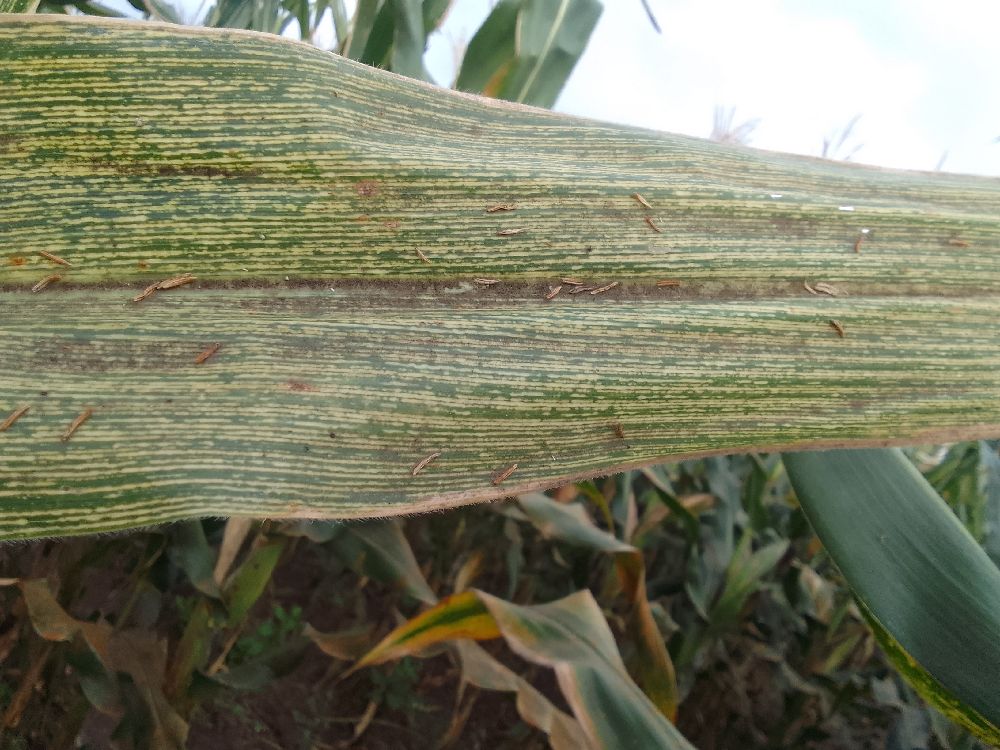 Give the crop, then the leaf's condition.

maize, maize streak virus
